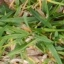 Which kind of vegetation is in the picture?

grass
